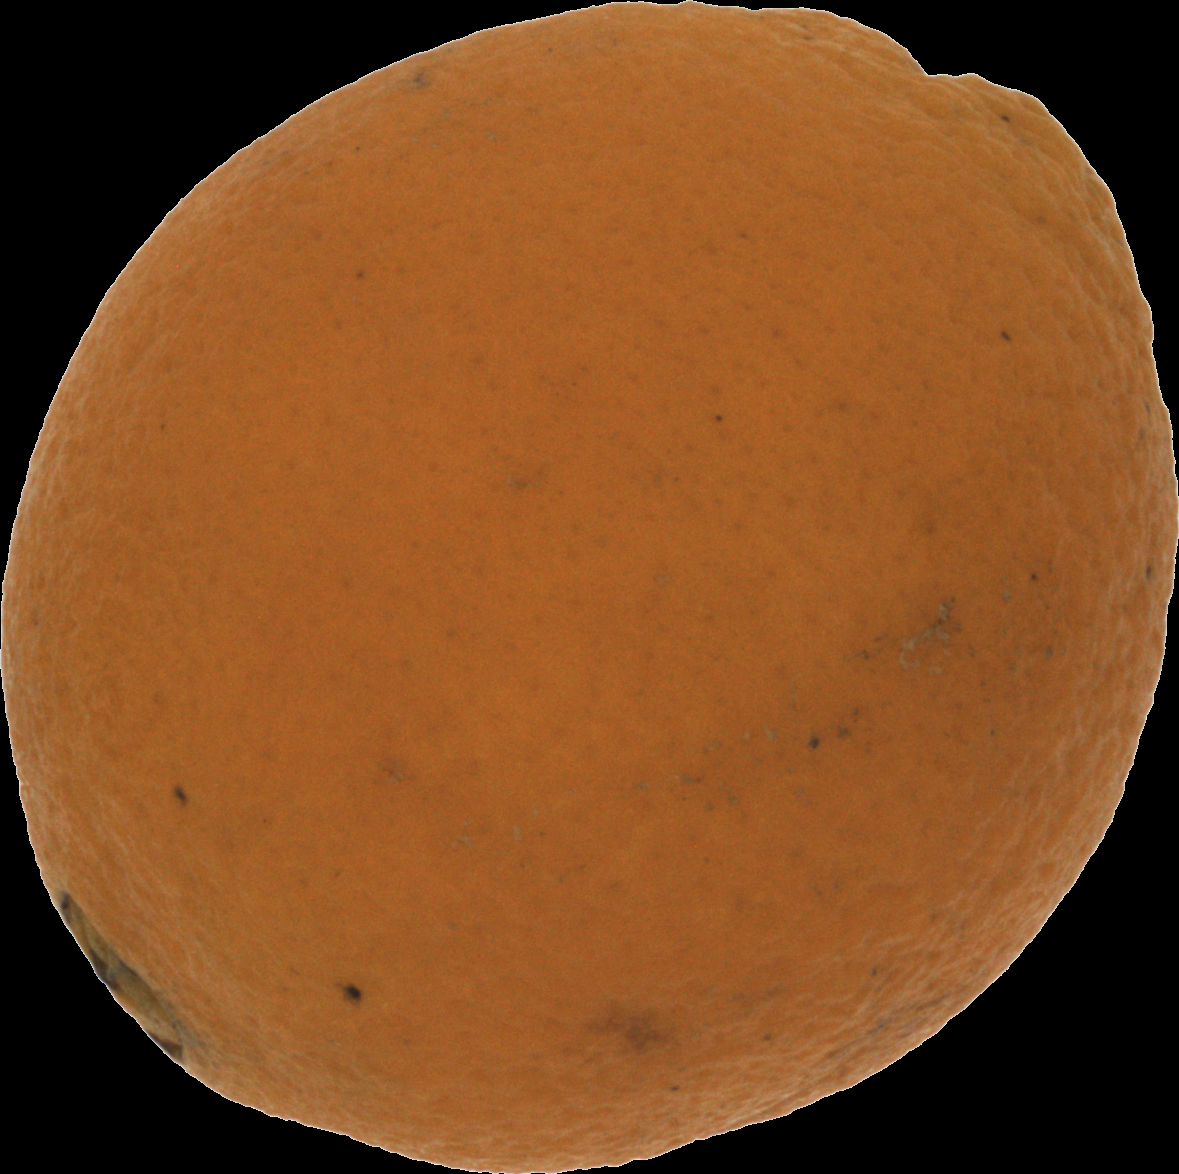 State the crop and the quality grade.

orange, bad
